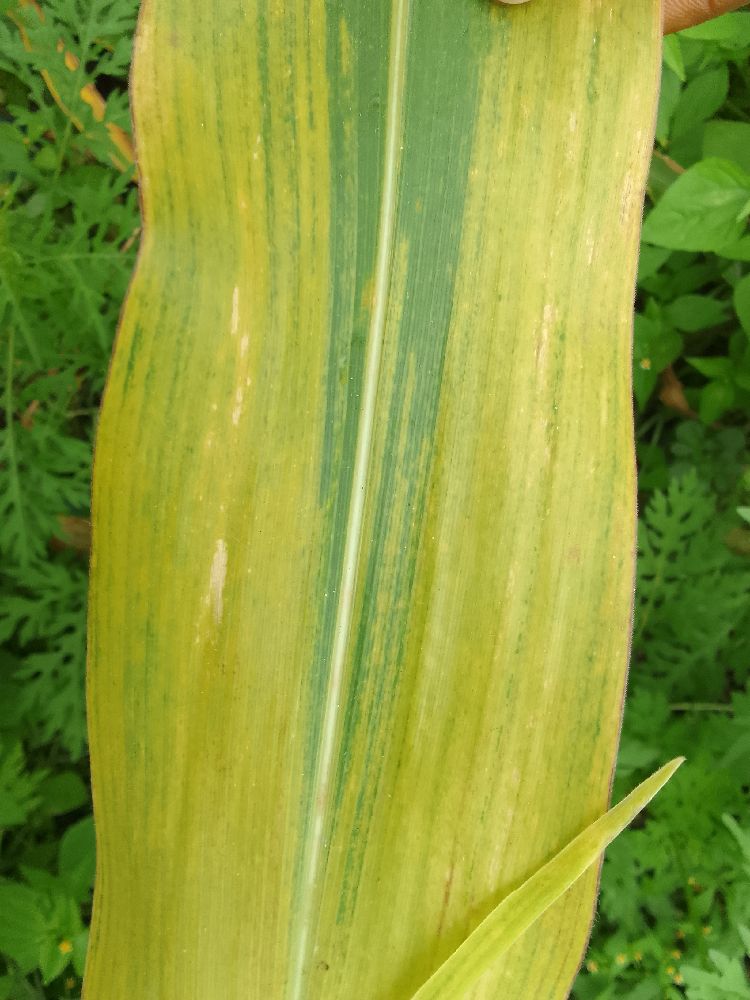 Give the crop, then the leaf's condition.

maize, maize lethal necrosis
